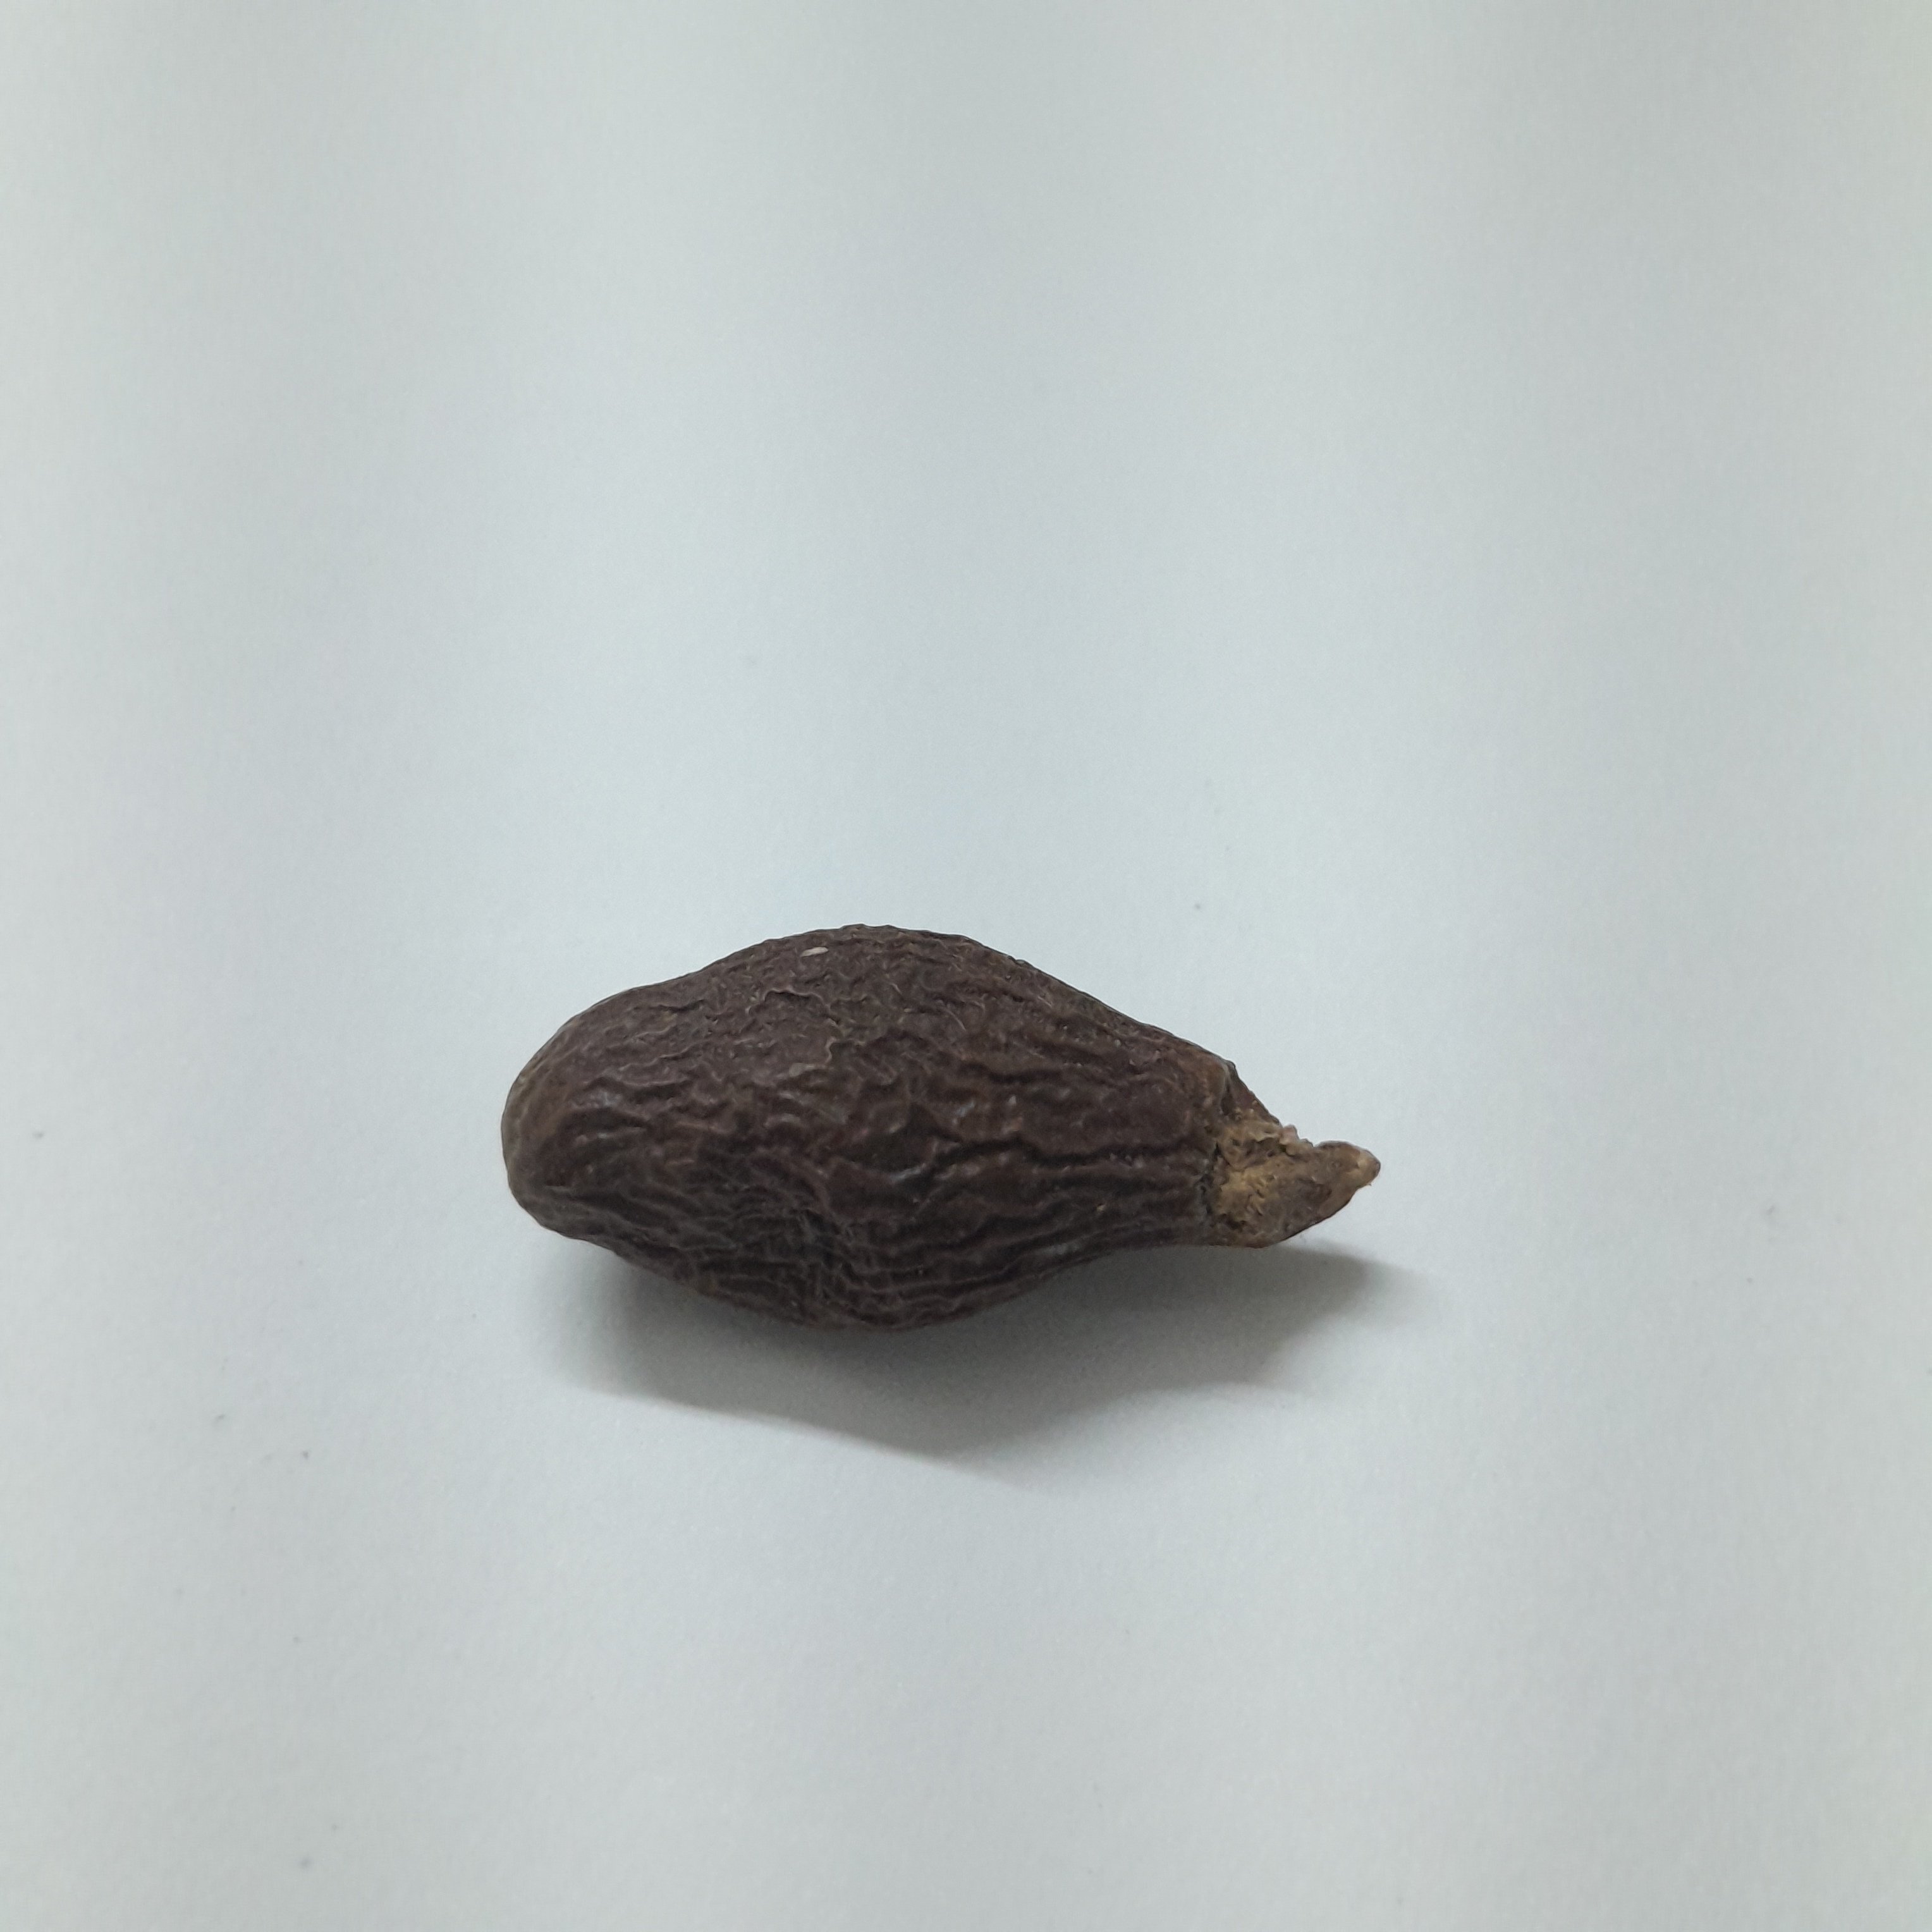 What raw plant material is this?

niranjanphal
